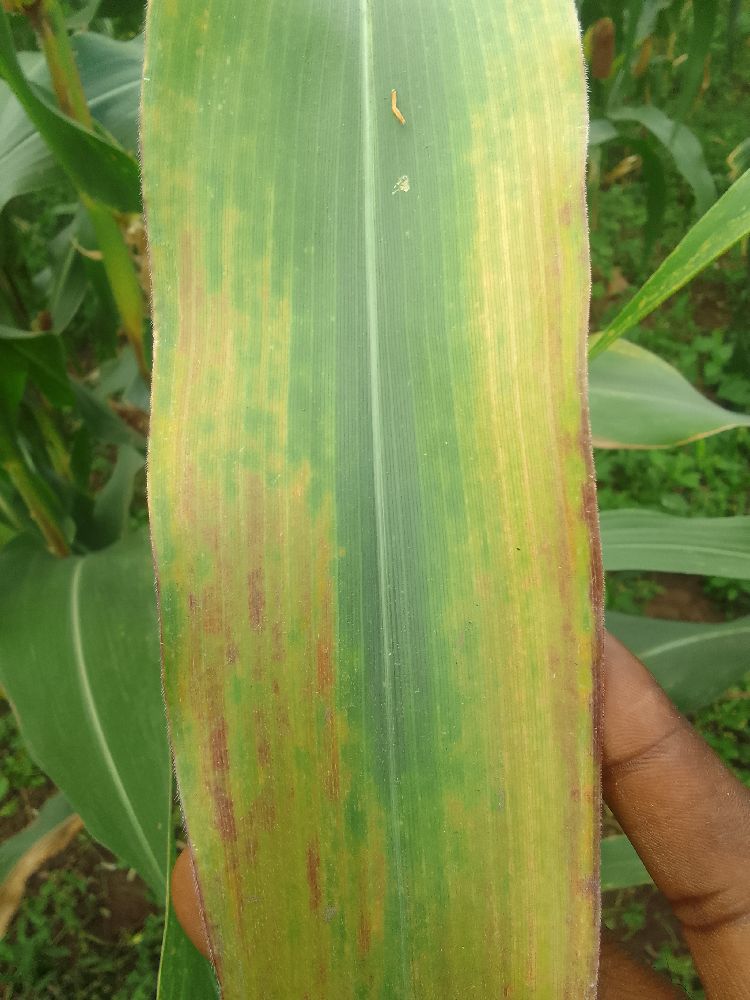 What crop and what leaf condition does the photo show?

maize, maize lethal necrosis
